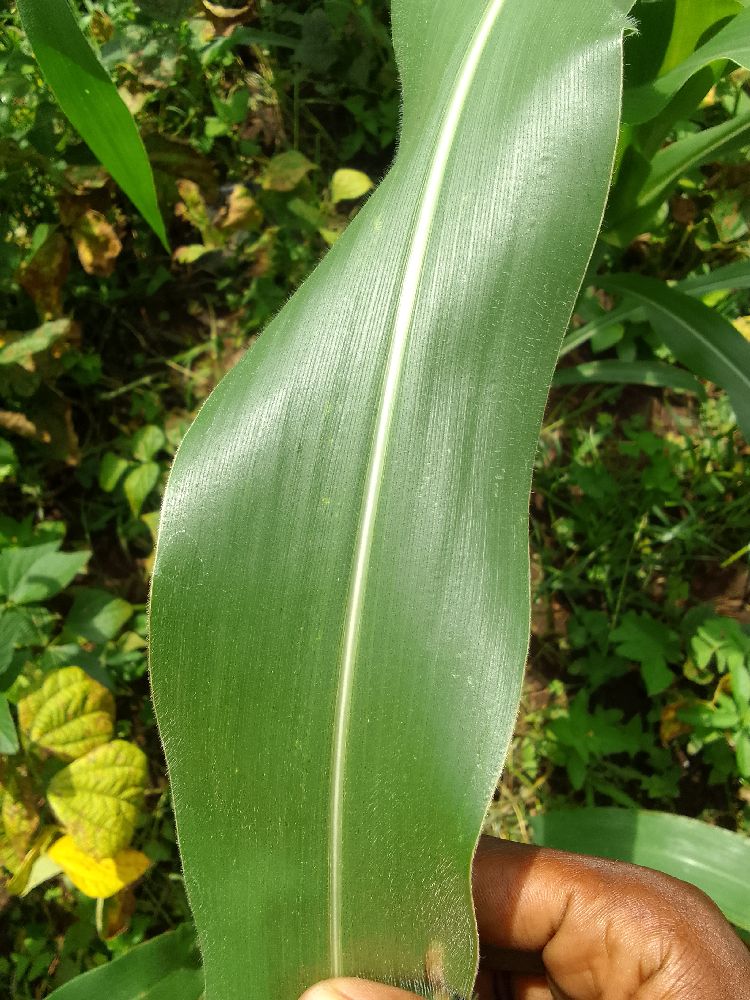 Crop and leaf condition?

maize, healthy
